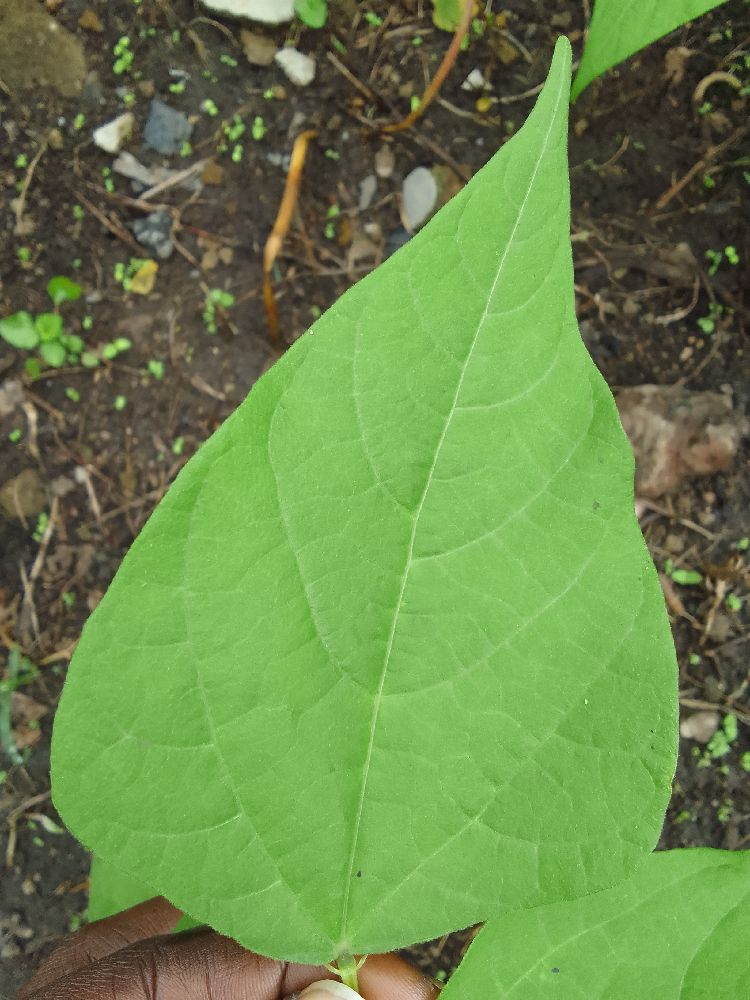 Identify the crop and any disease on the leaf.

common bean, healthy
